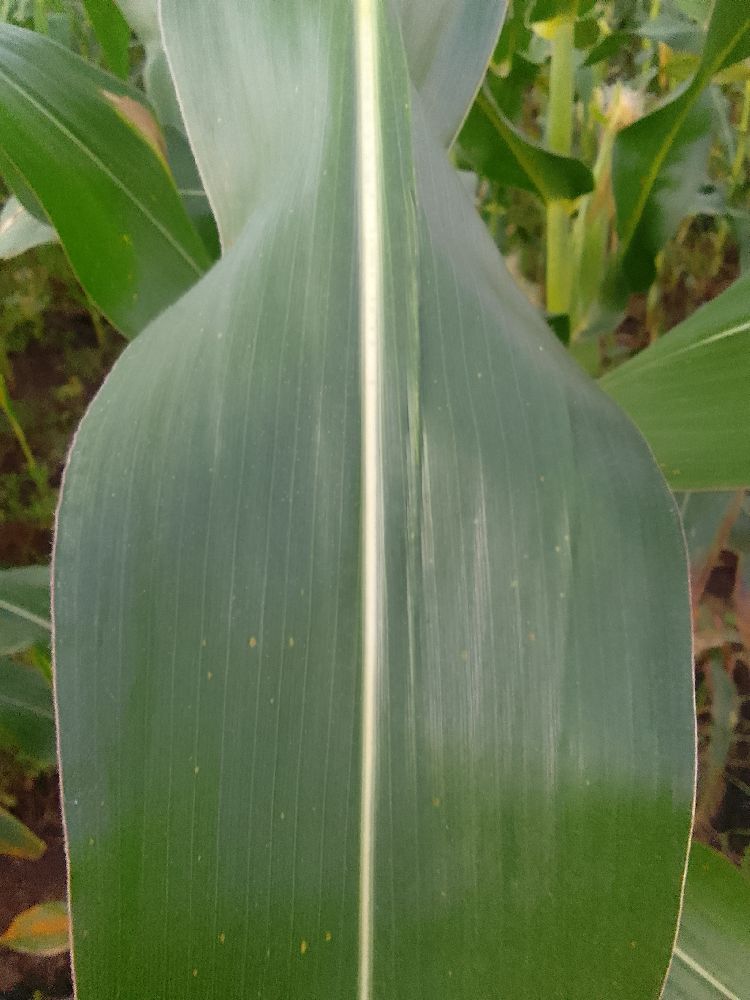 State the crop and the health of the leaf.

common bean, healthy
